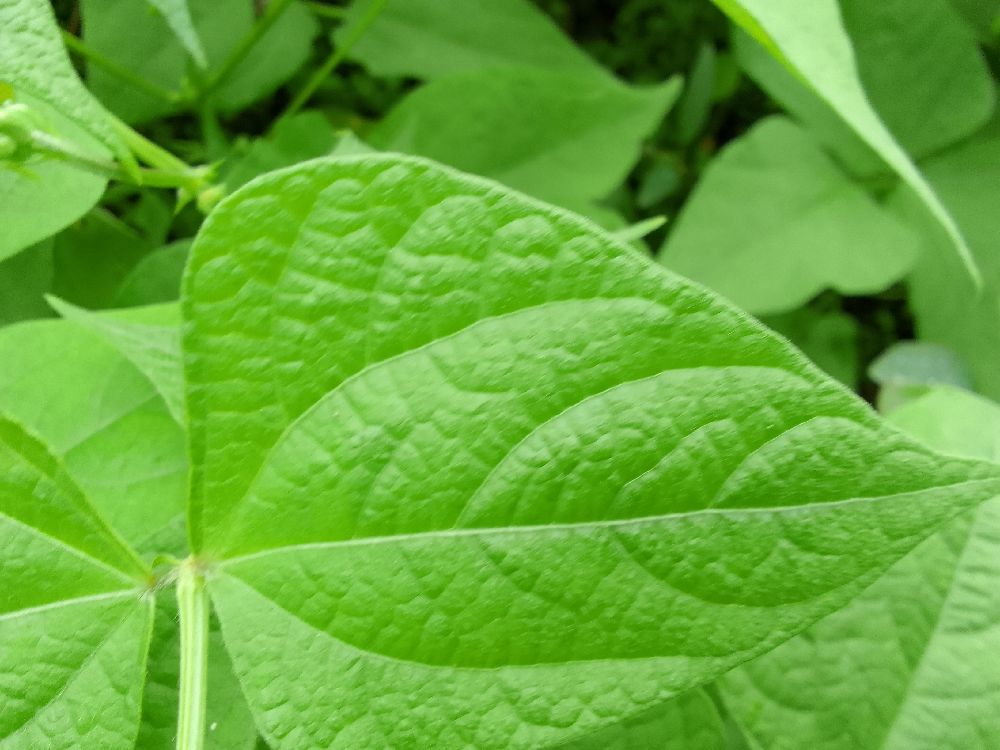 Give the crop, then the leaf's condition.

common bean, healthy
